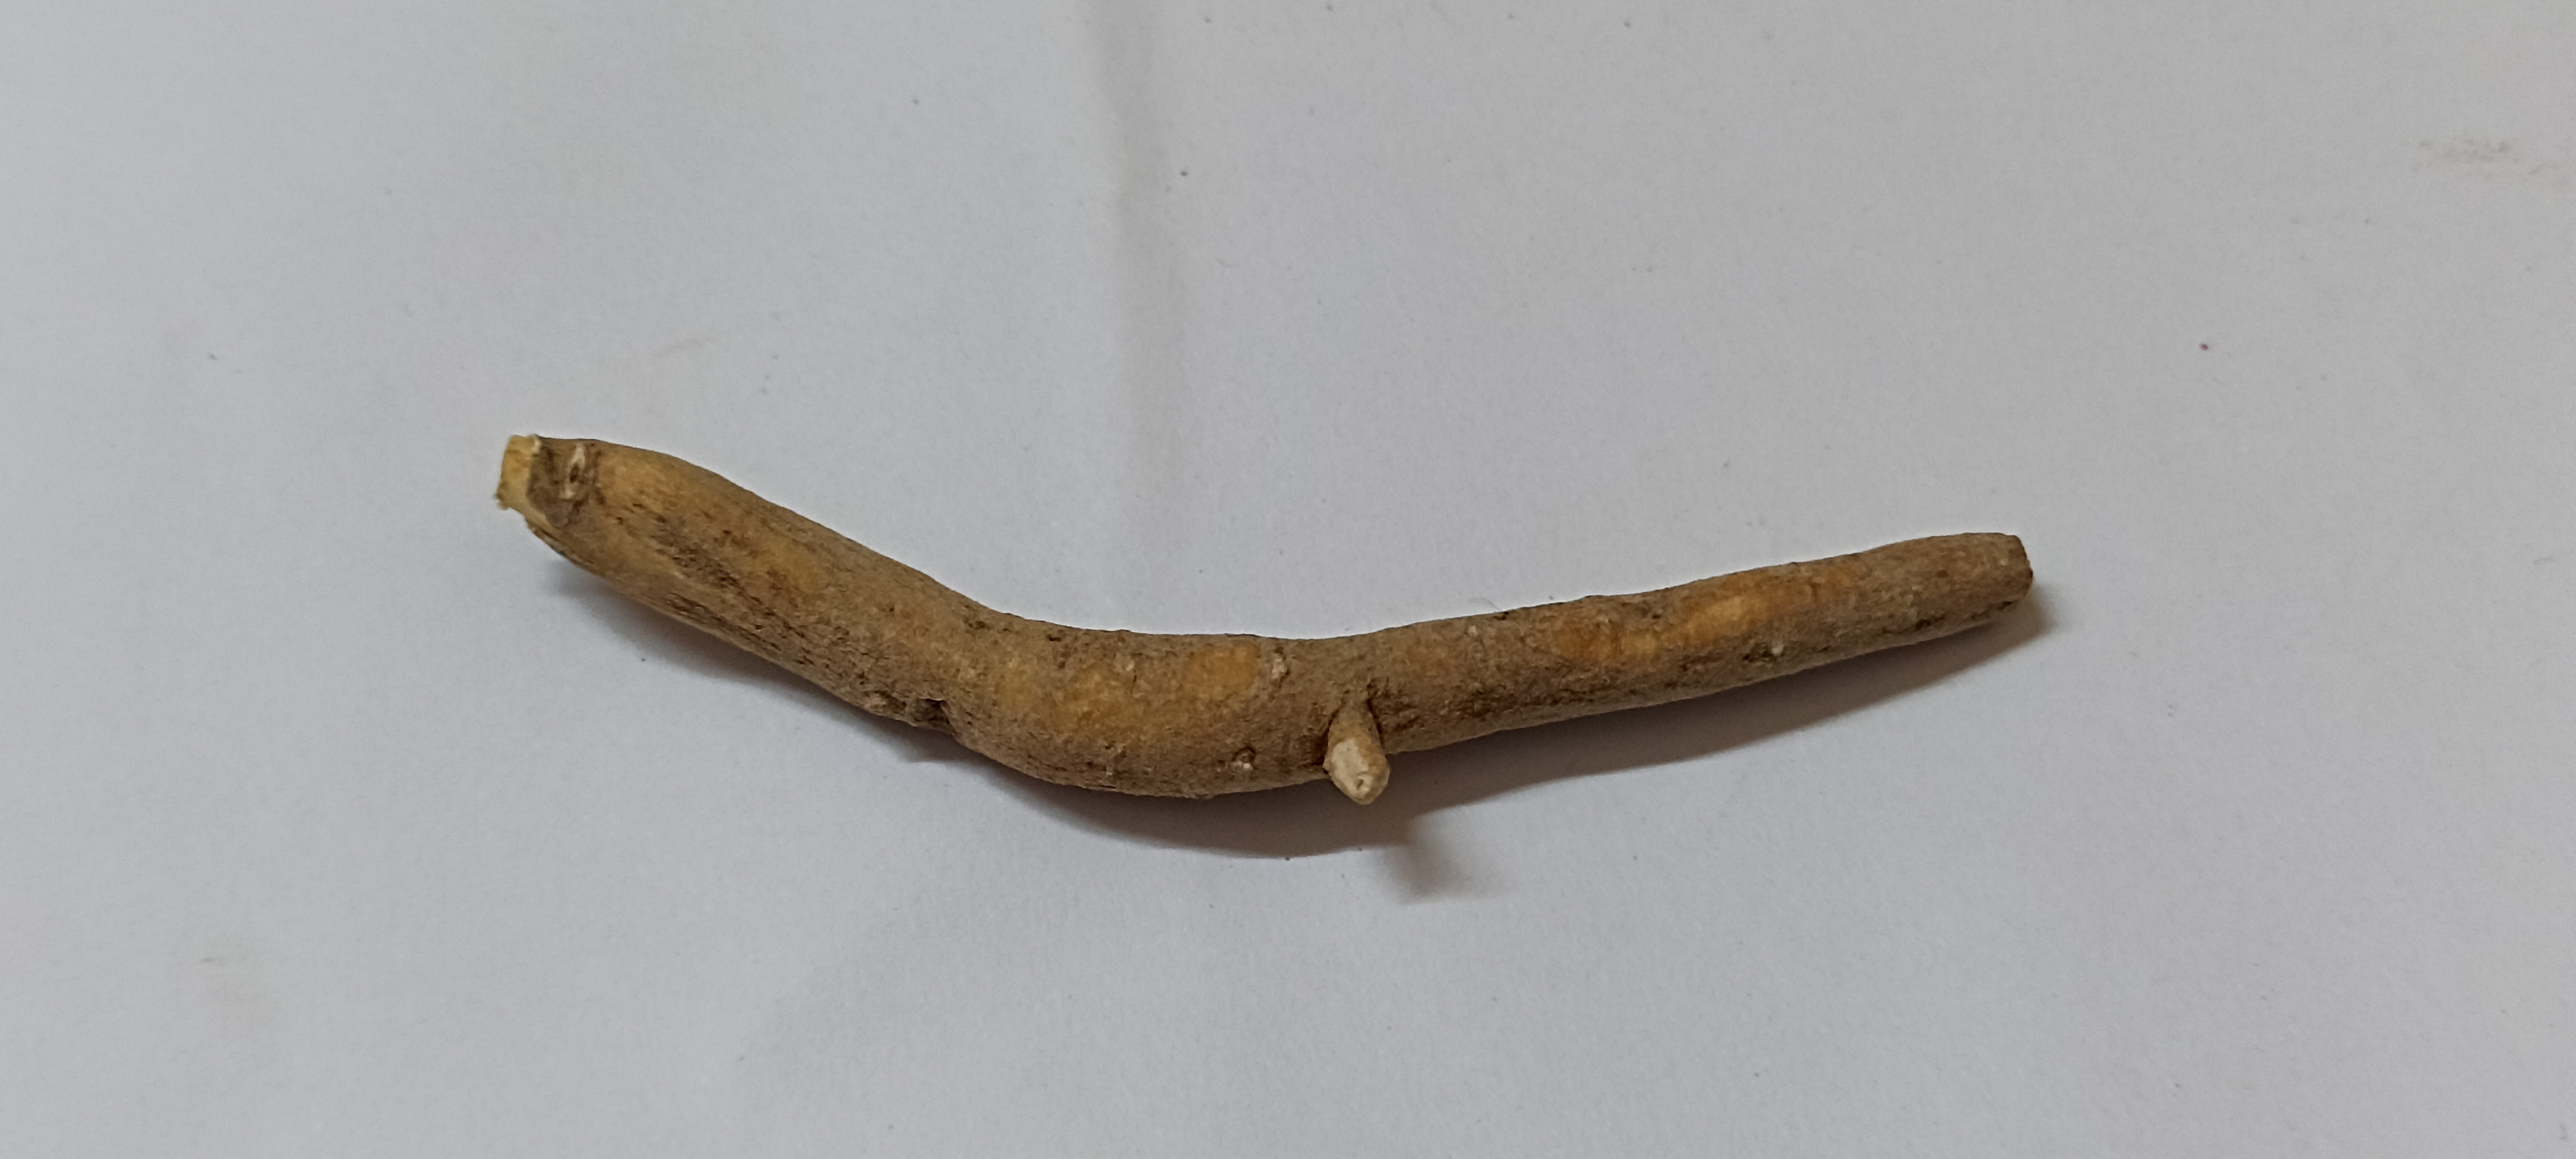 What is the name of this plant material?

ashwagandha
